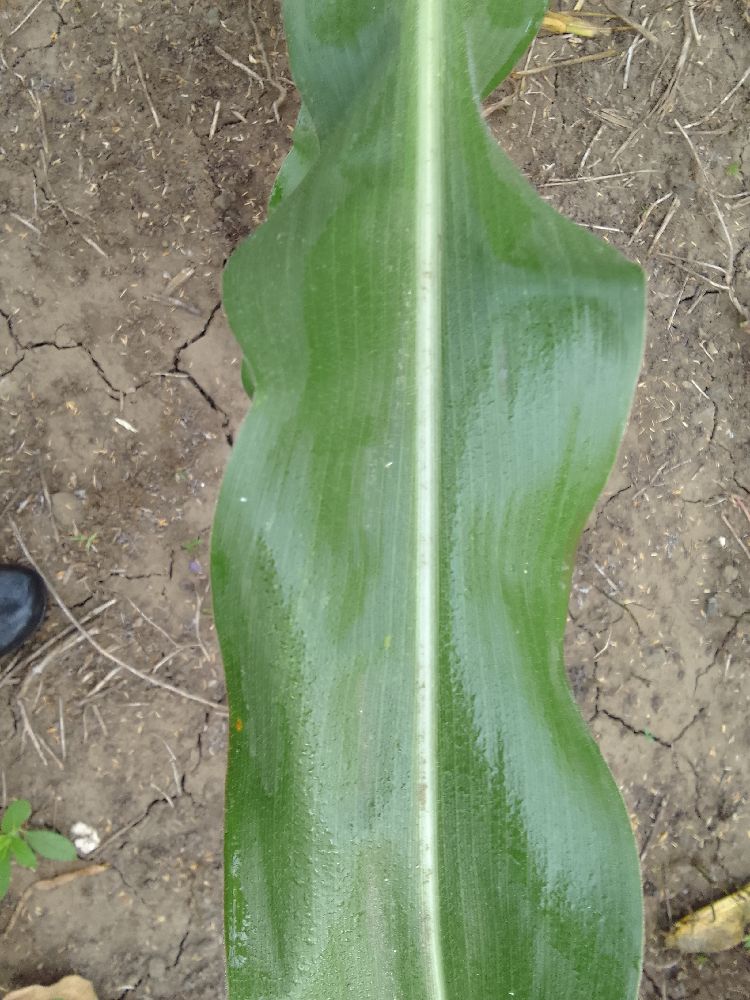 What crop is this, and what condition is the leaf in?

maize, healthy
